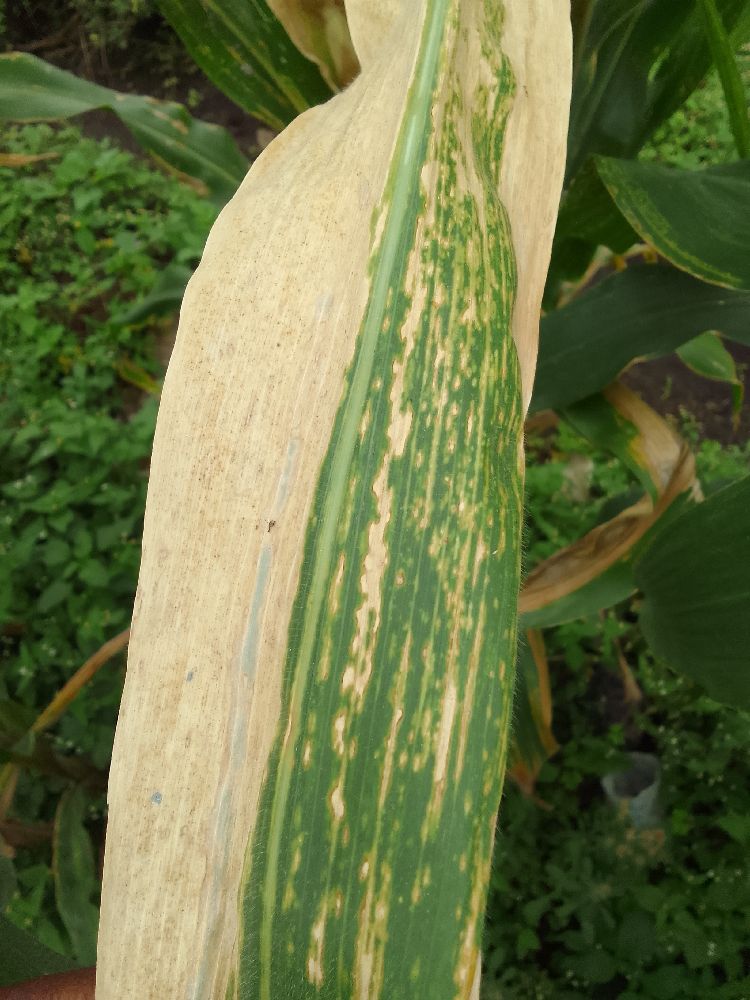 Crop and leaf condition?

maize, maize lethal necrosis
